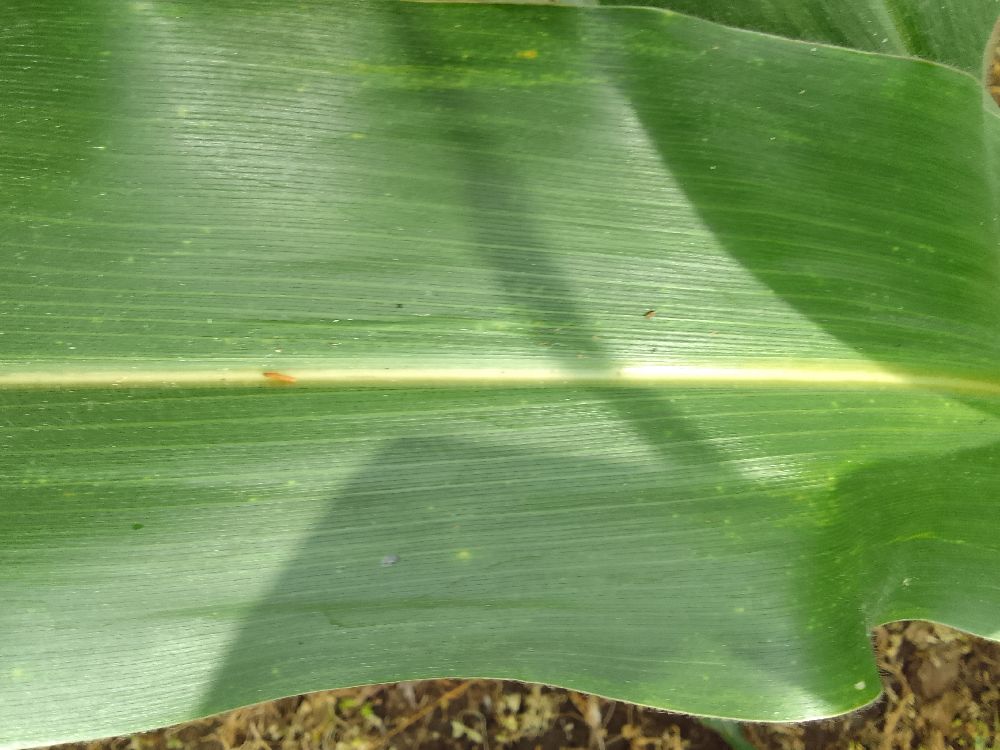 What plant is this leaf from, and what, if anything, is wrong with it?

maize, healthy
